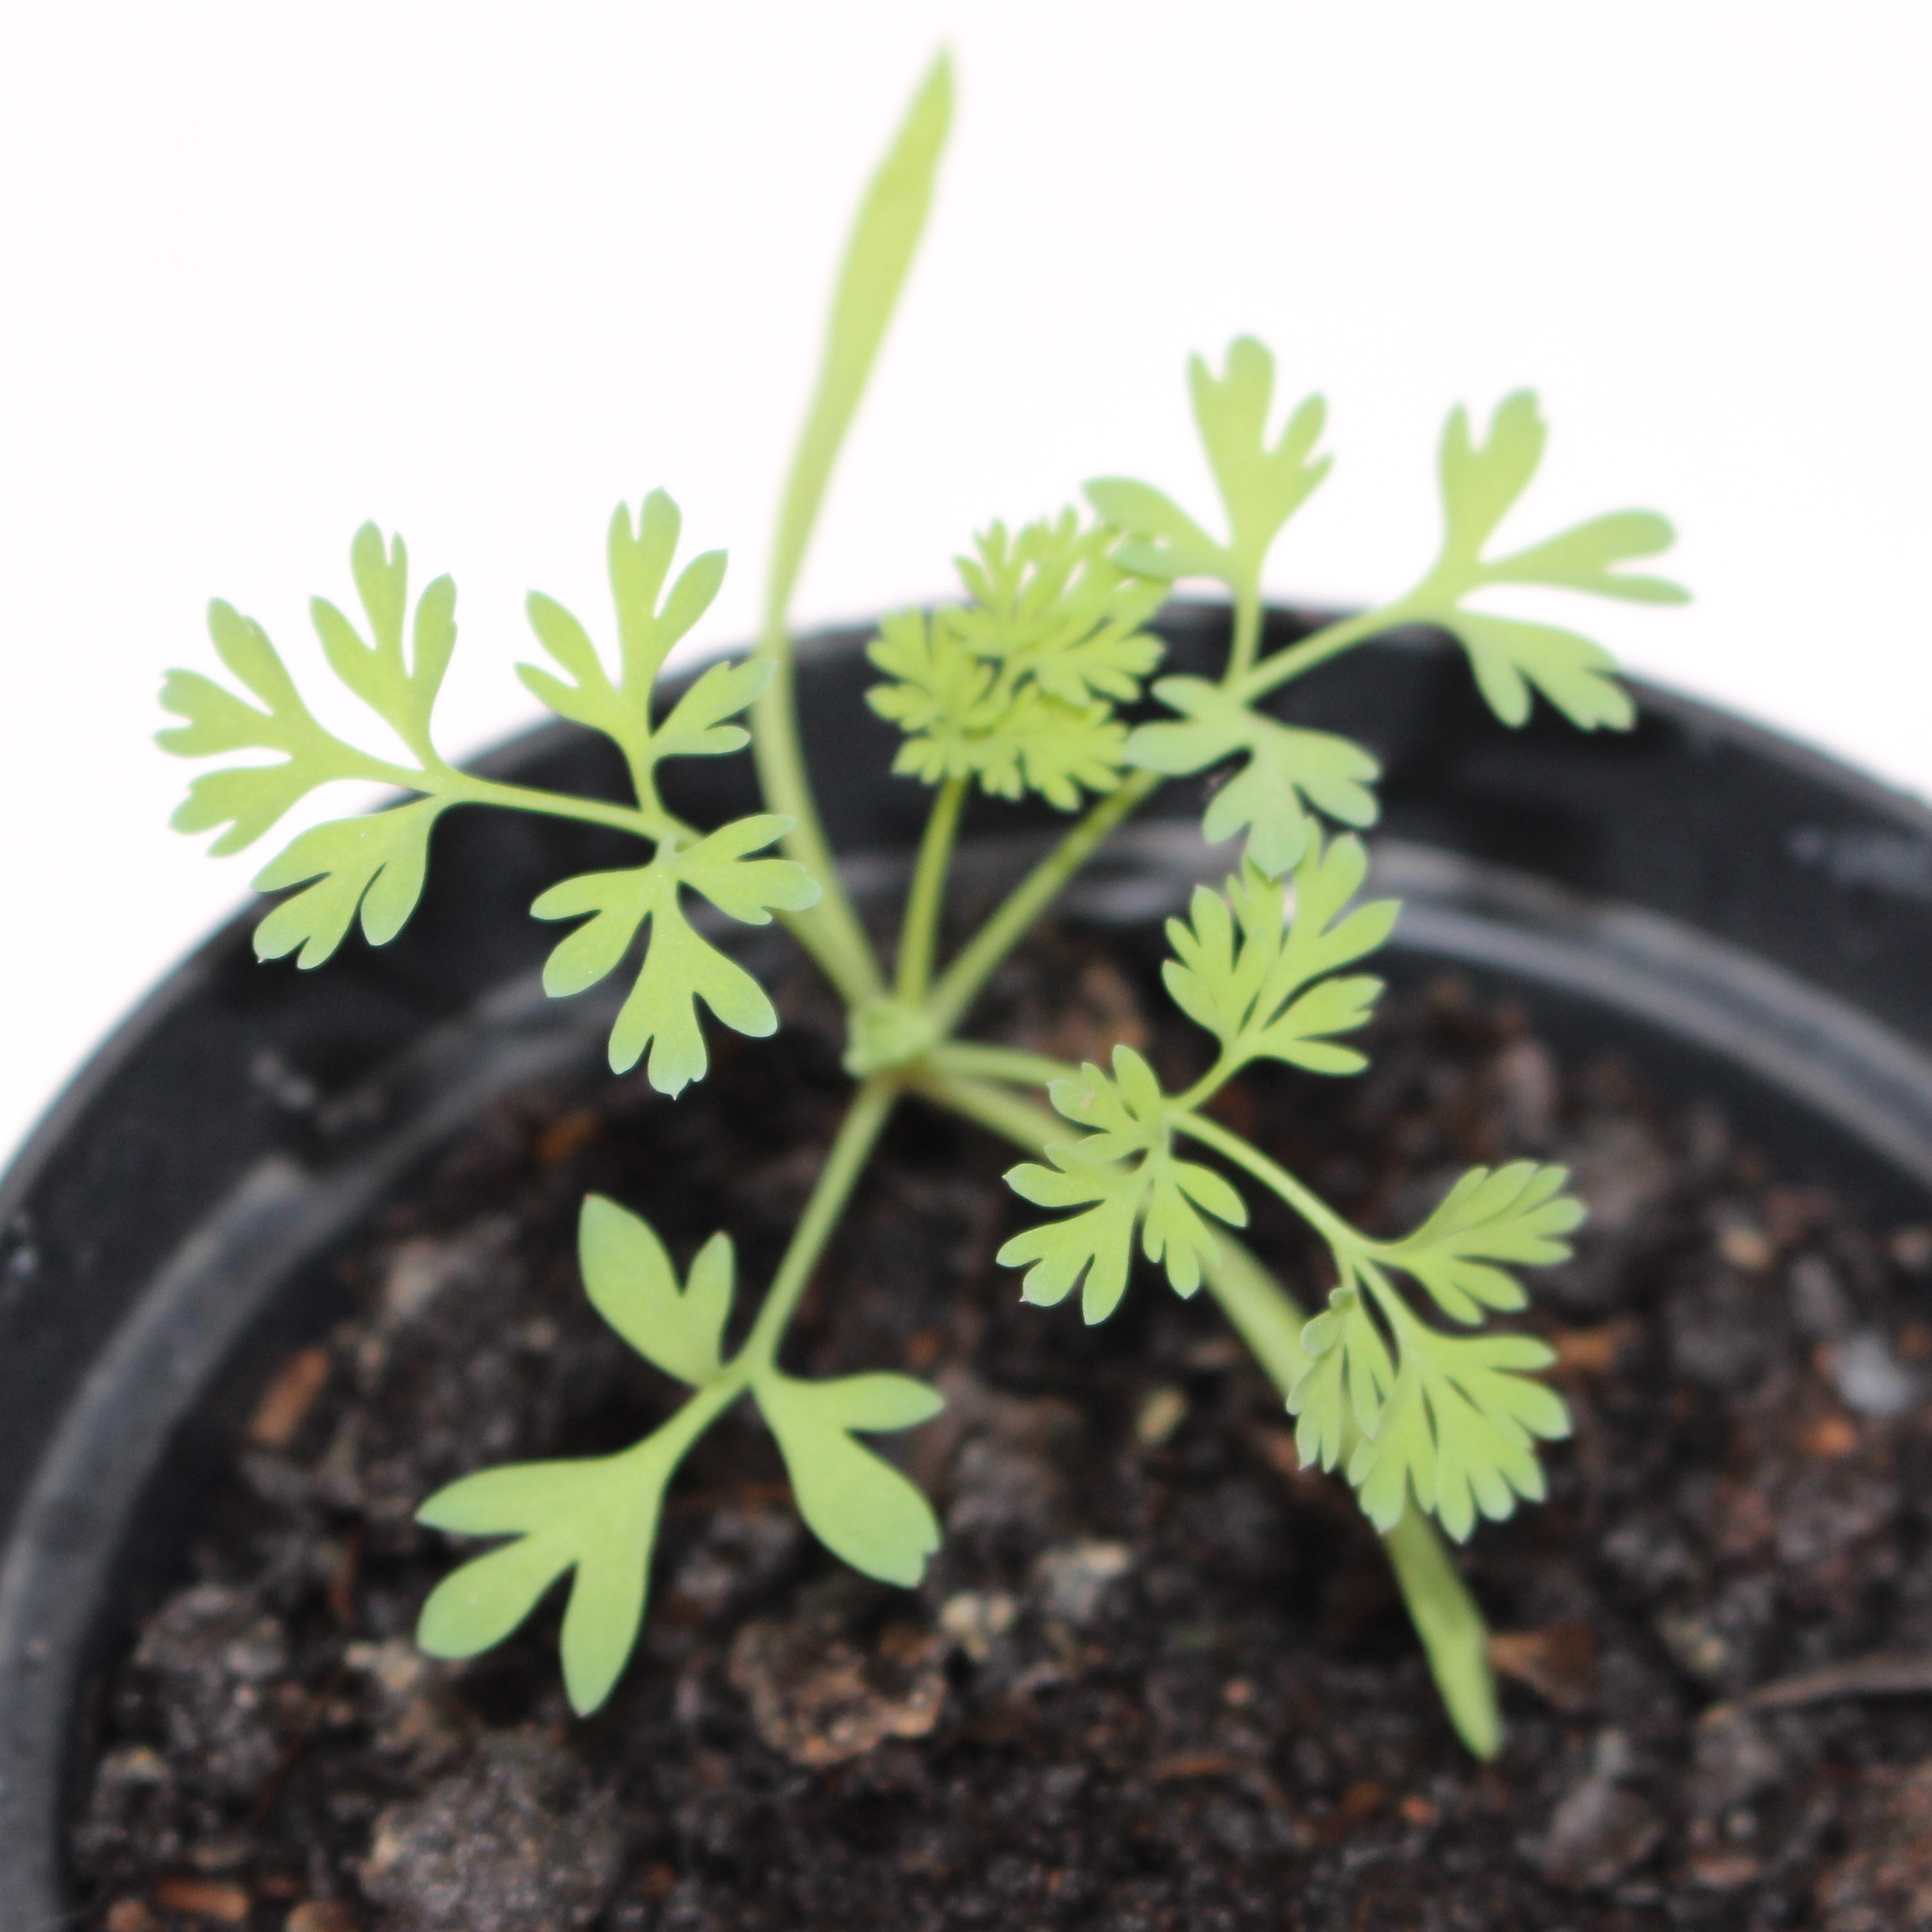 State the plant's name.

Fumaria officinalis
